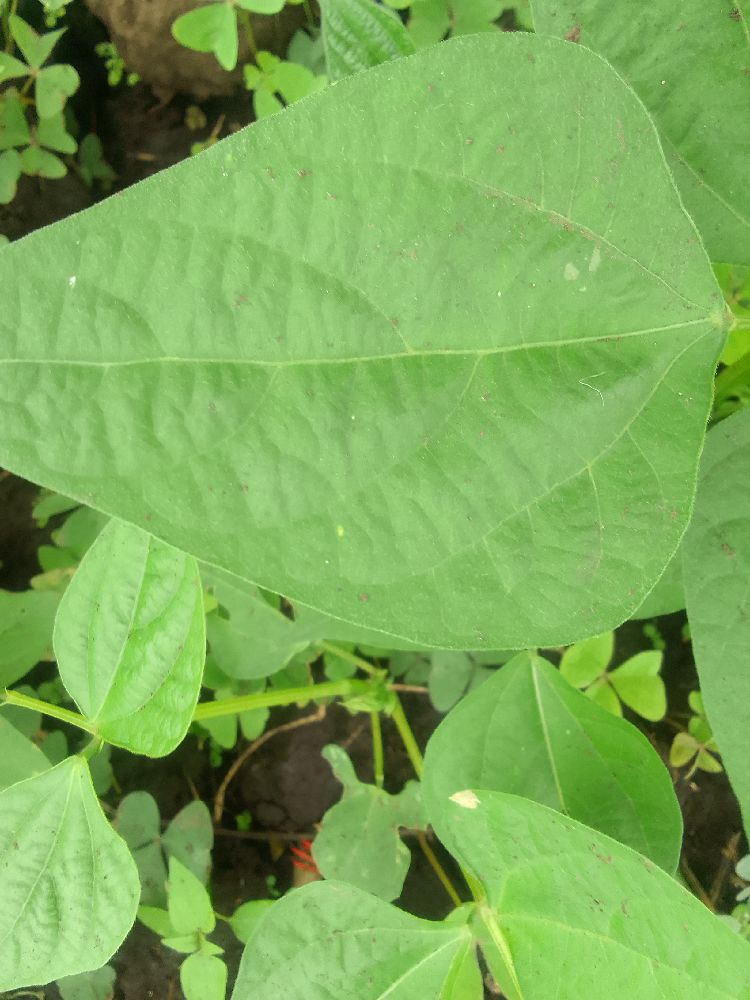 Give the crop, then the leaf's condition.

common bean, healthy
